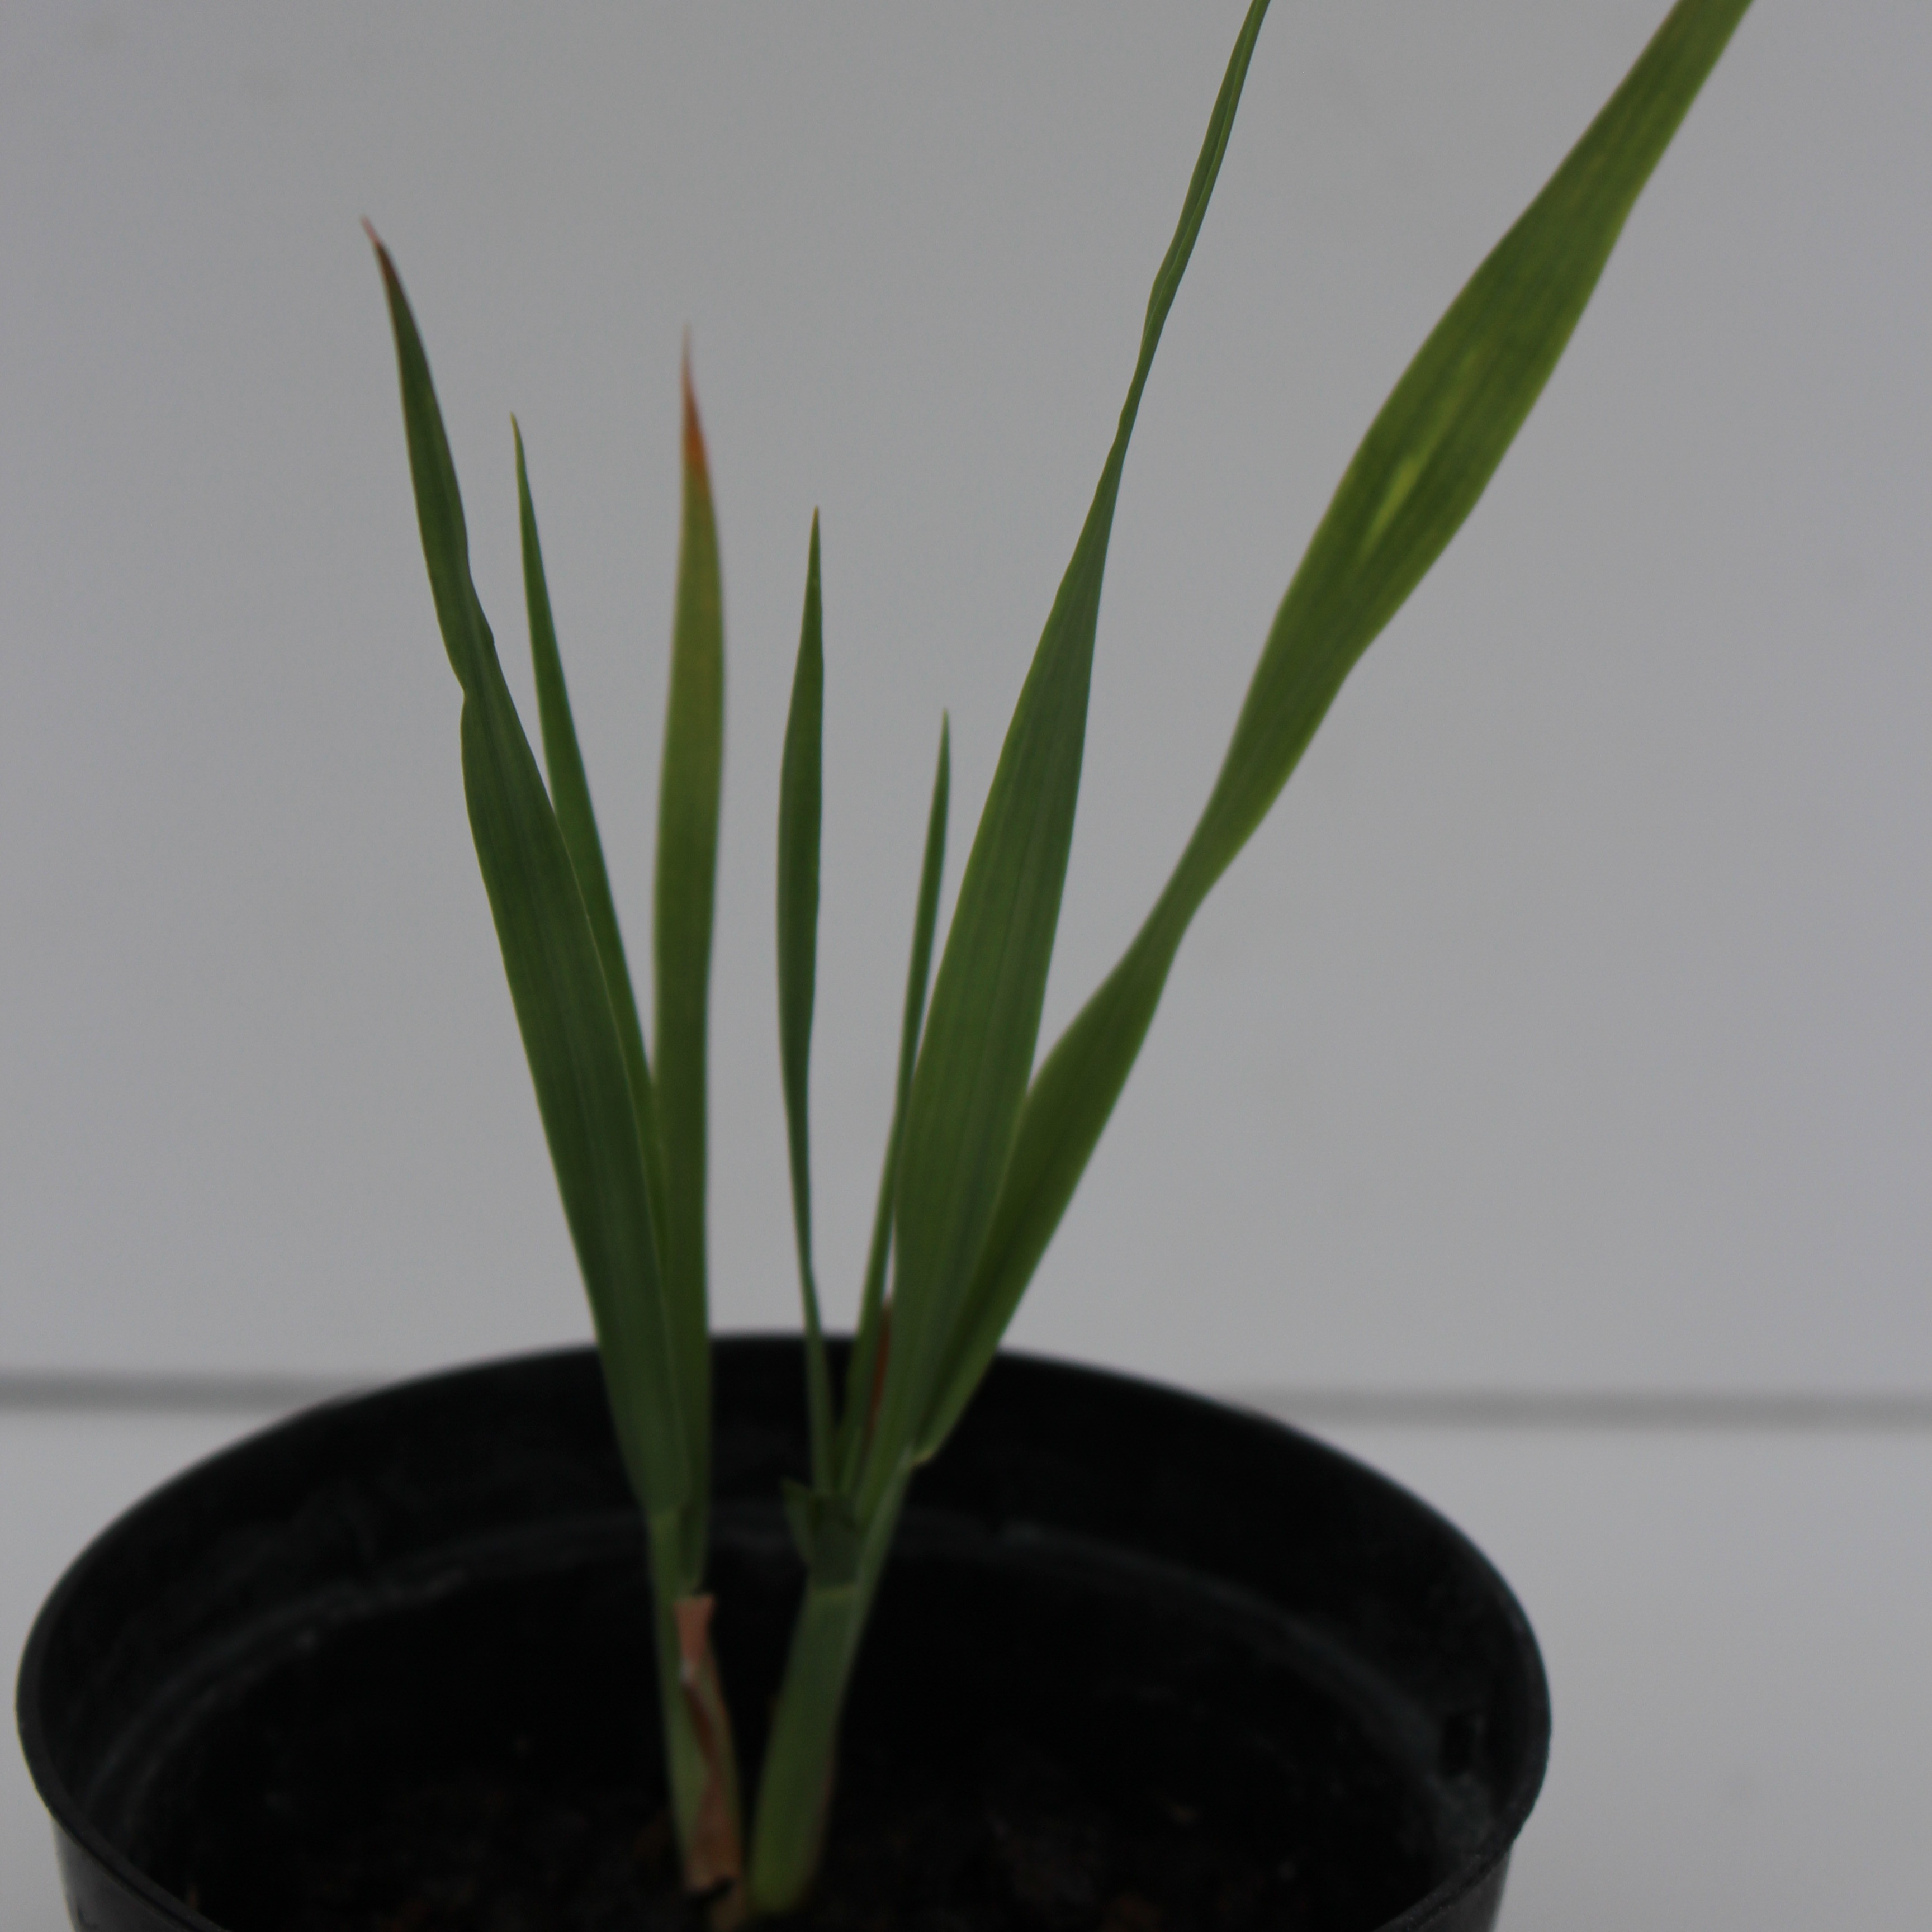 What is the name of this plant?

Avena sterilis
